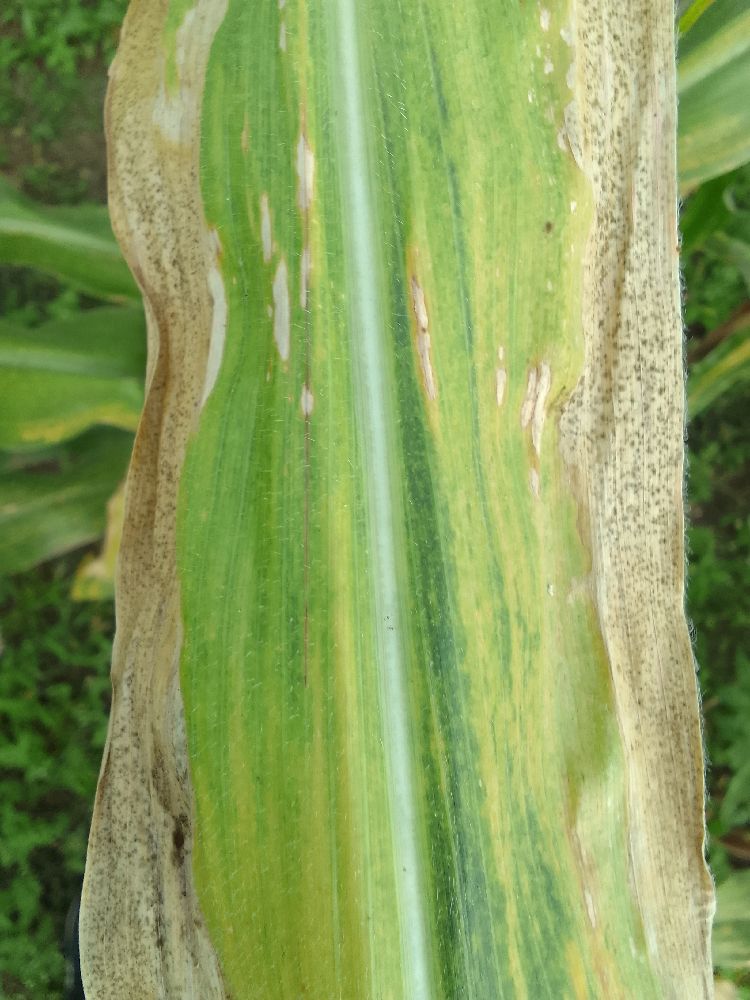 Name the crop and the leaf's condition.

maize, maize lethal necrosis
